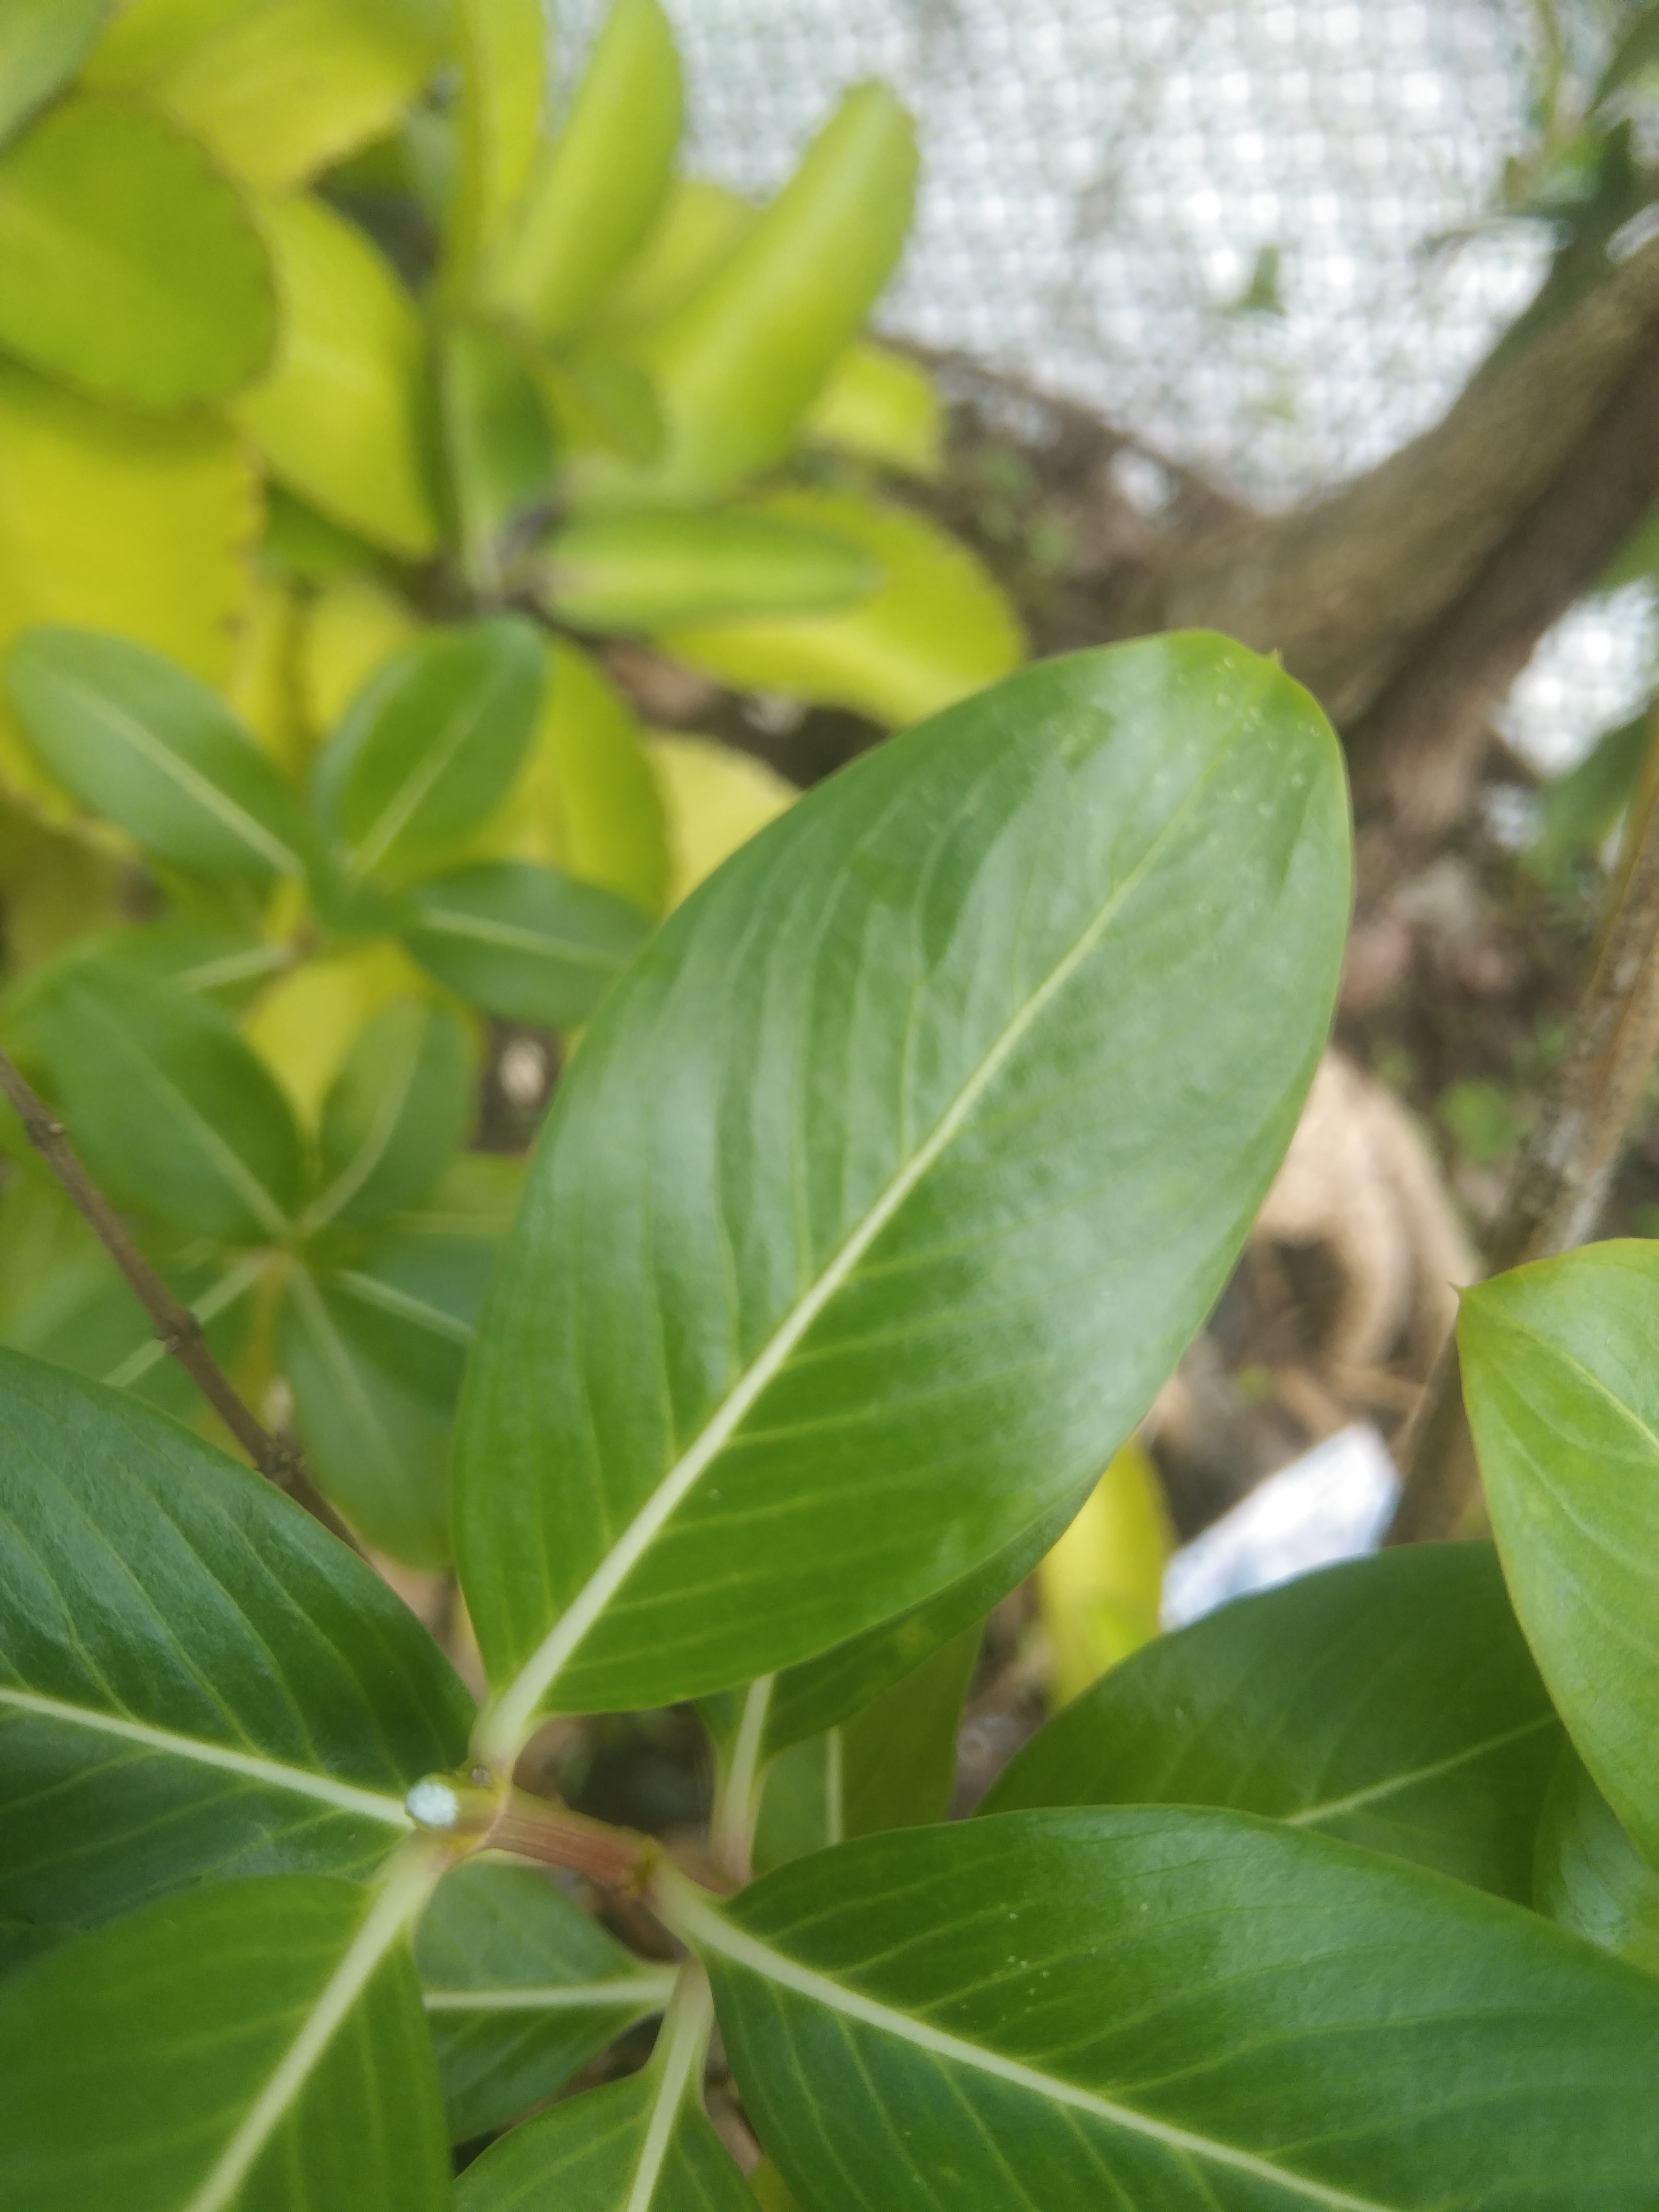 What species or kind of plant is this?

rose periwinkle
